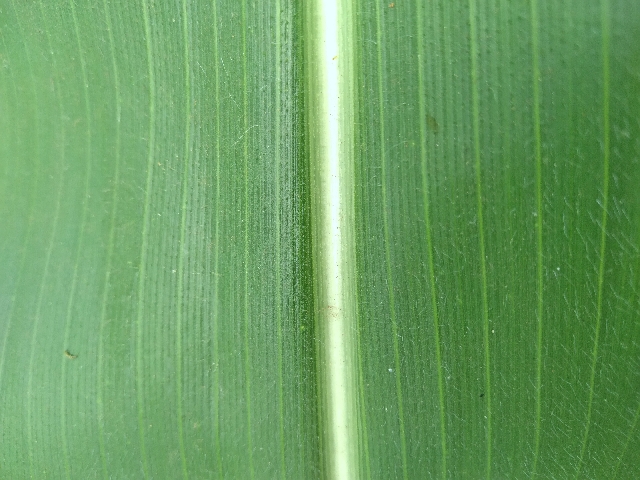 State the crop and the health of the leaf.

maize, healthy
